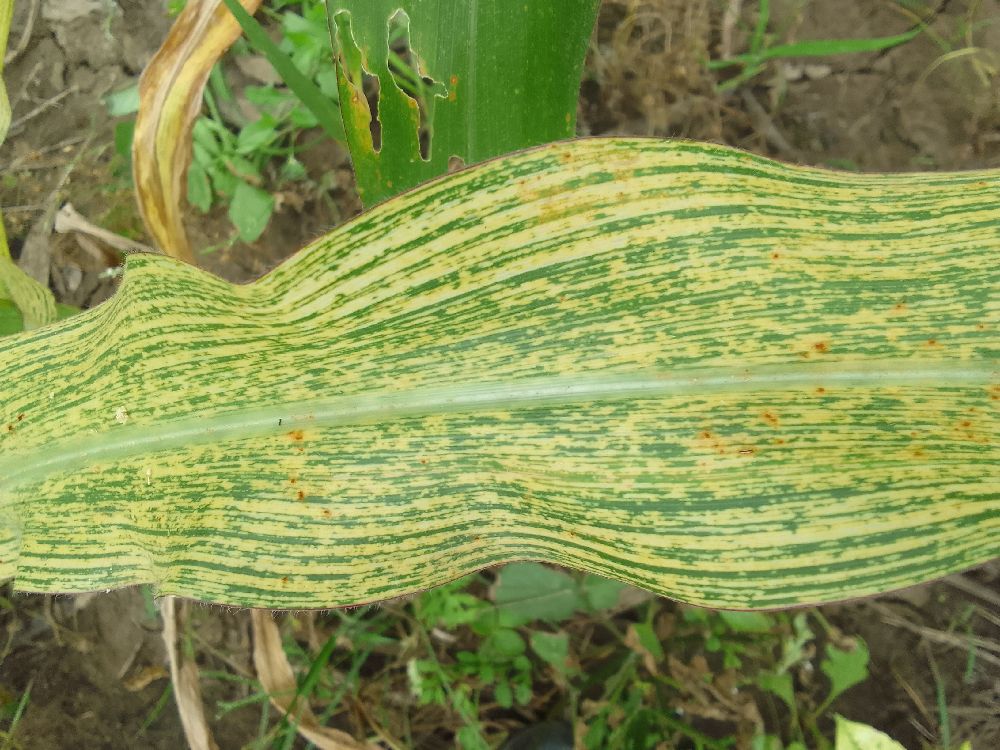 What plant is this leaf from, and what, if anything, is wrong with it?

maize, maize streak virus
